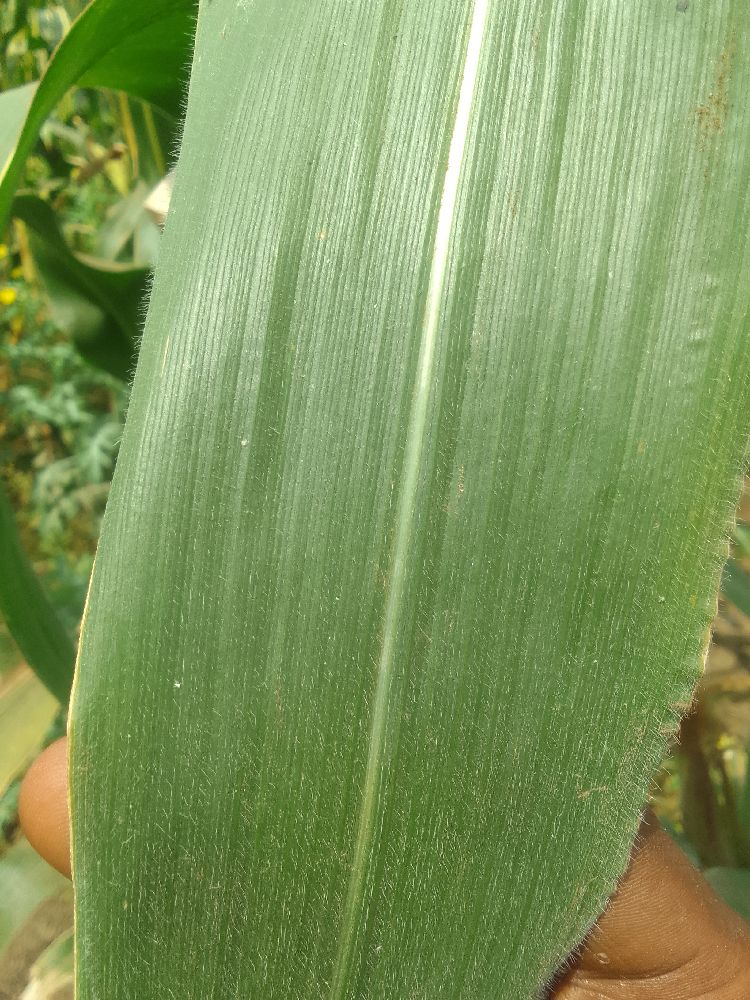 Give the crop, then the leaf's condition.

maize, healthy
